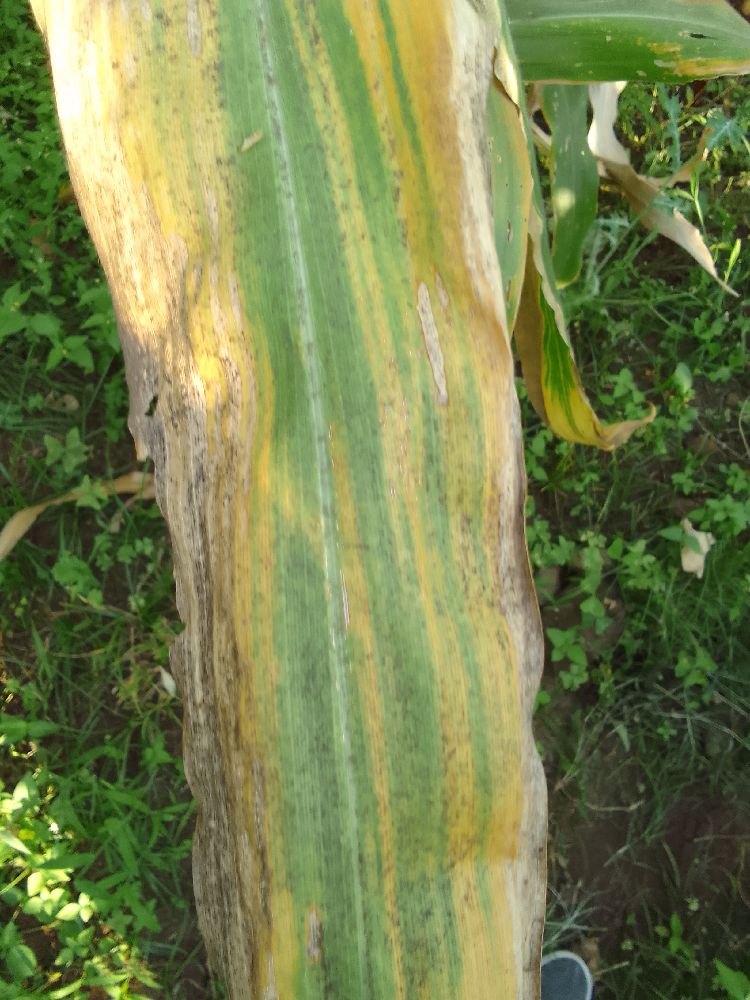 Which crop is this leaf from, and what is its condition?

maize, maize lethal necrosis
